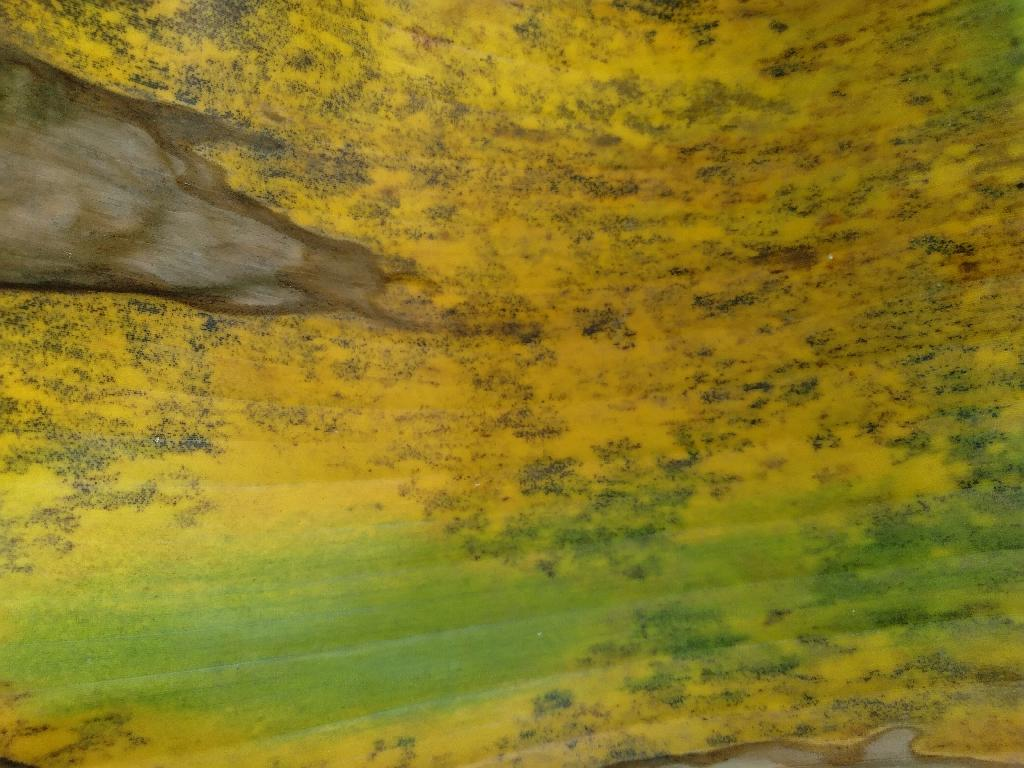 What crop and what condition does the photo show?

banana, black sigatoka
